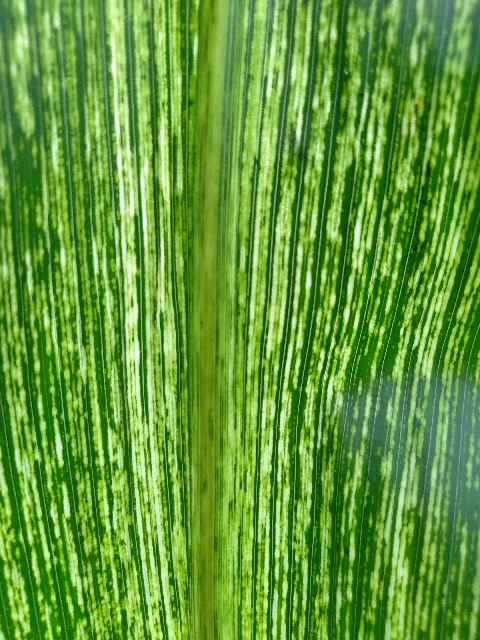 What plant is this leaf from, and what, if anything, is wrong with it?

maize, maize streak virus
